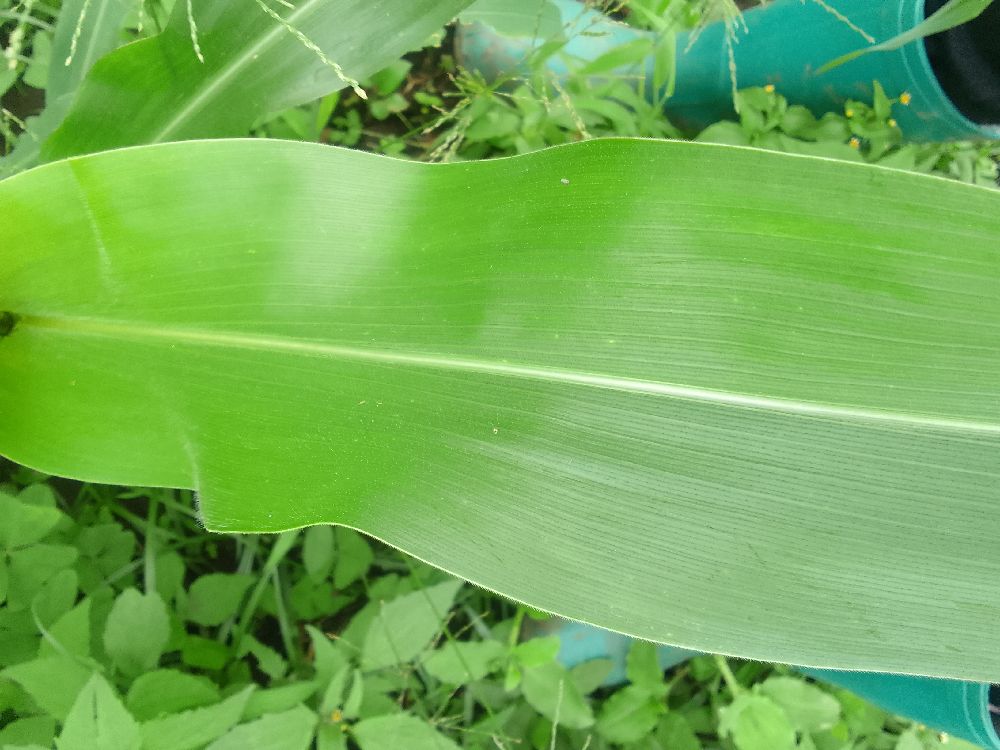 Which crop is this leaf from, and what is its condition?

maize, healthy
